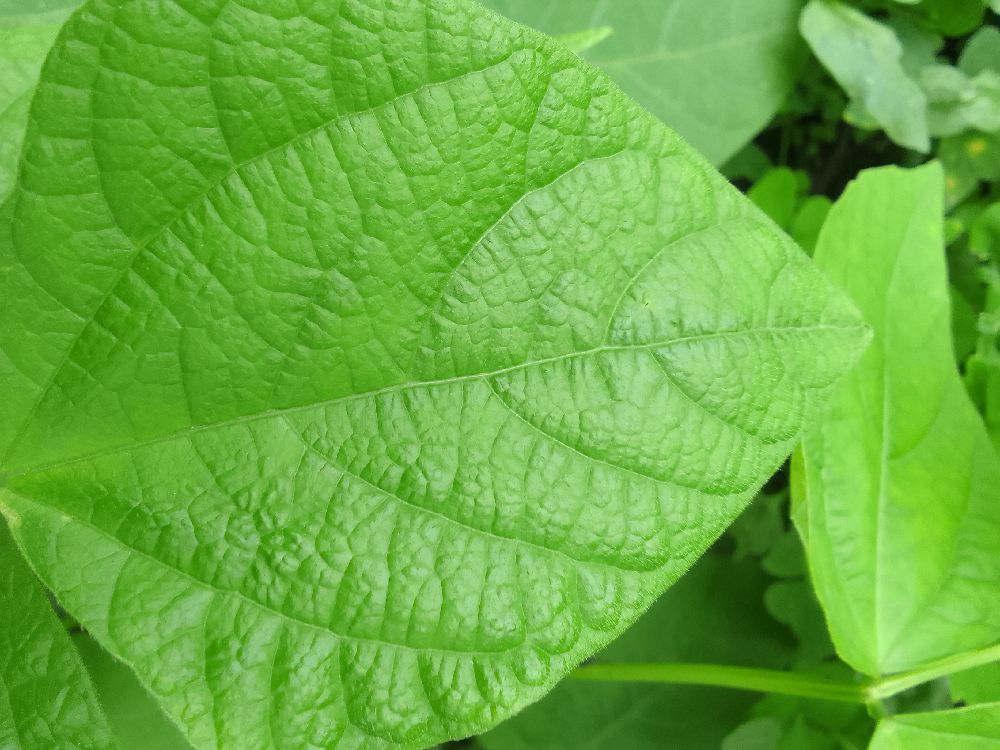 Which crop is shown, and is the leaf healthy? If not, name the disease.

common bean, healthy
